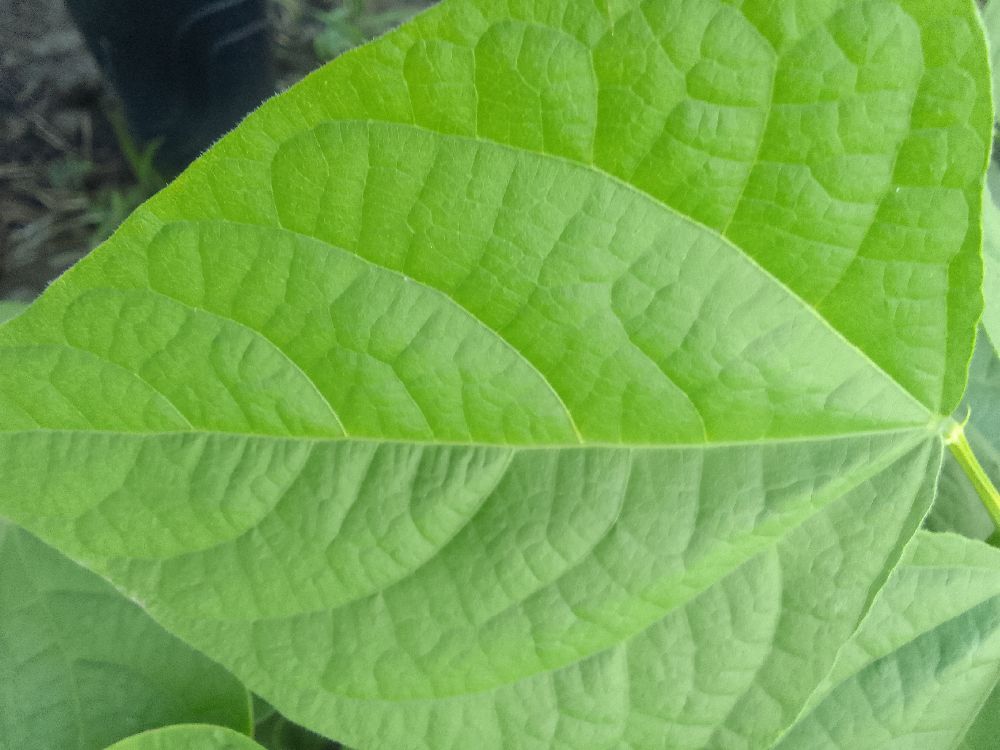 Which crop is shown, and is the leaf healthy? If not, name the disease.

common bean, healthy
